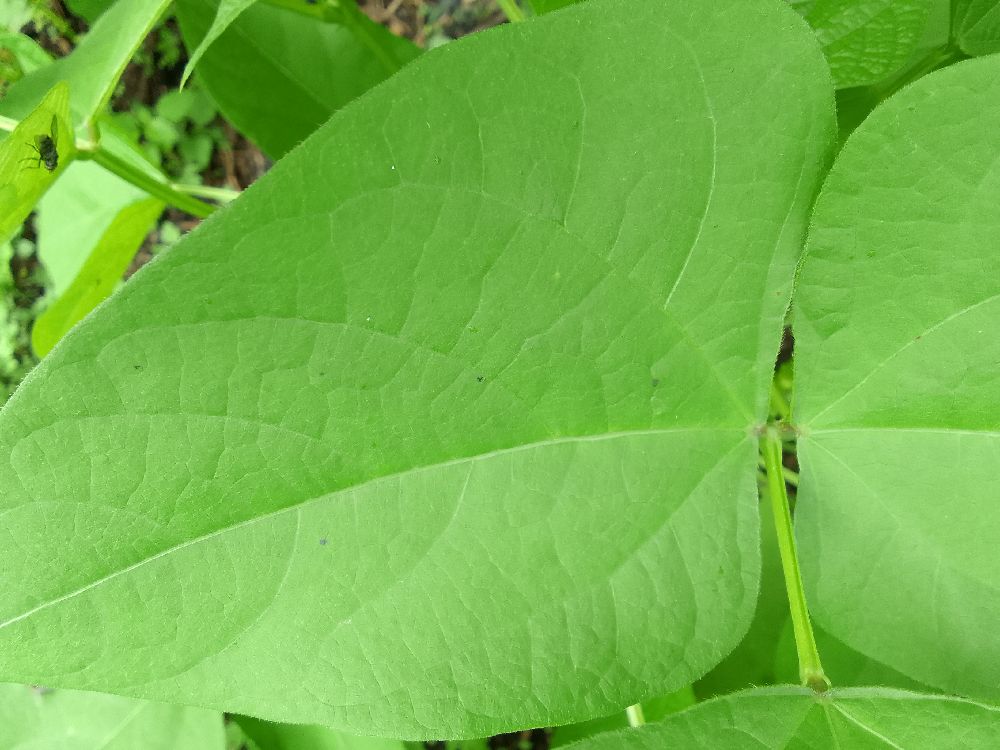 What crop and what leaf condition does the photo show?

common bean, healthy
